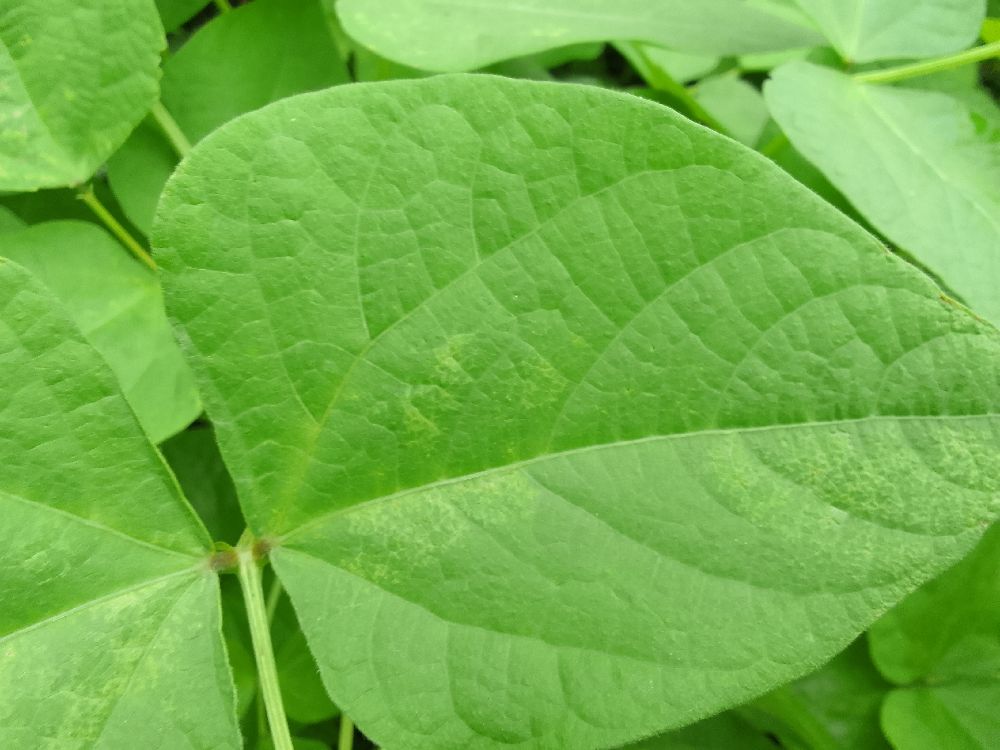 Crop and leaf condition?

common bean, healthy
